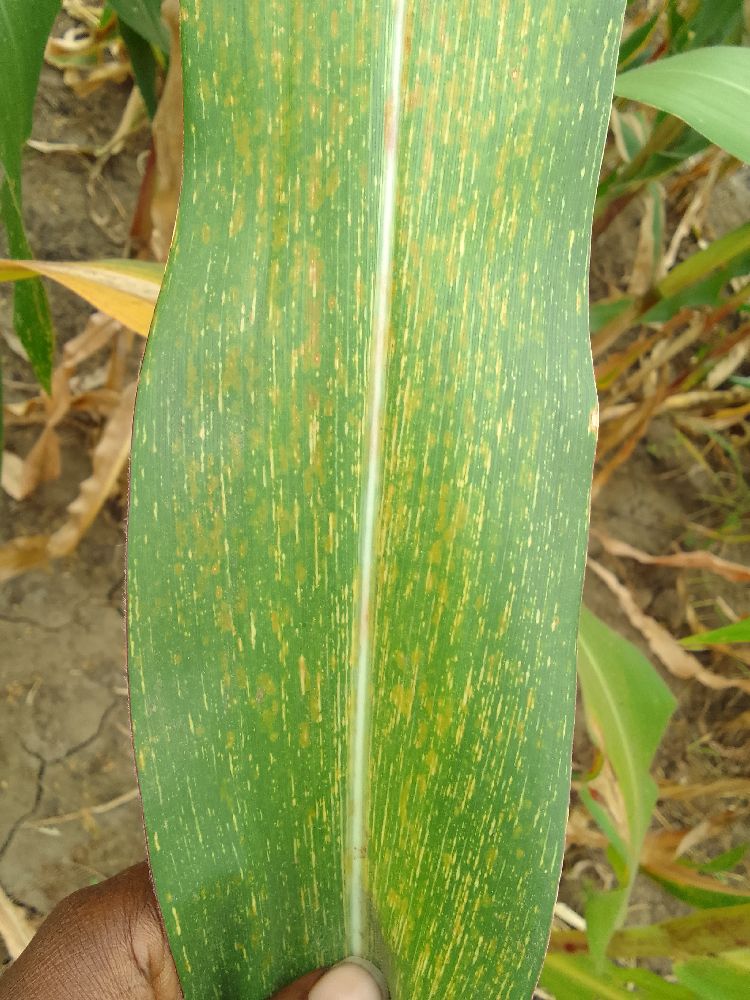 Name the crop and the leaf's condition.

maize, maize streak virus
